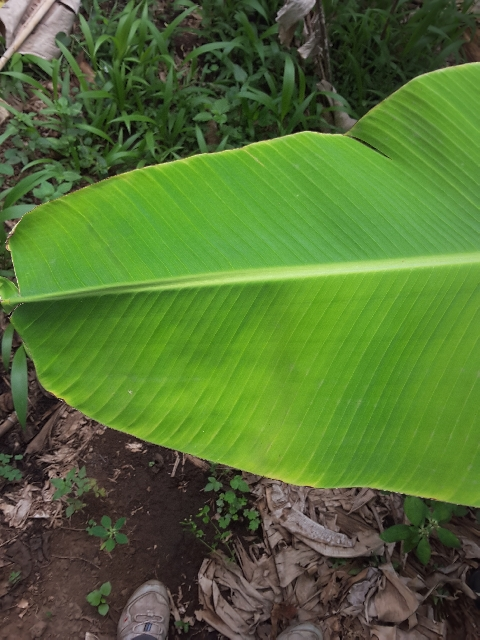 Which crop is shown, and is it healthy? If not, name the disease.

banana, healthy
